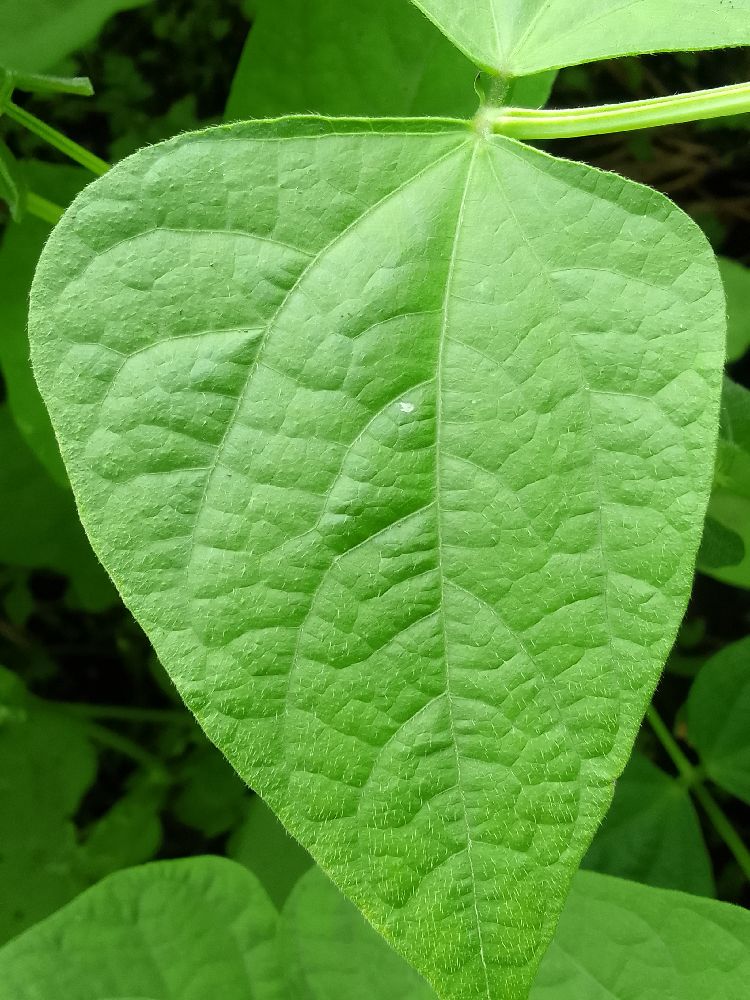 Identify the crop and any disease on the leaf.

common bean, healthy
